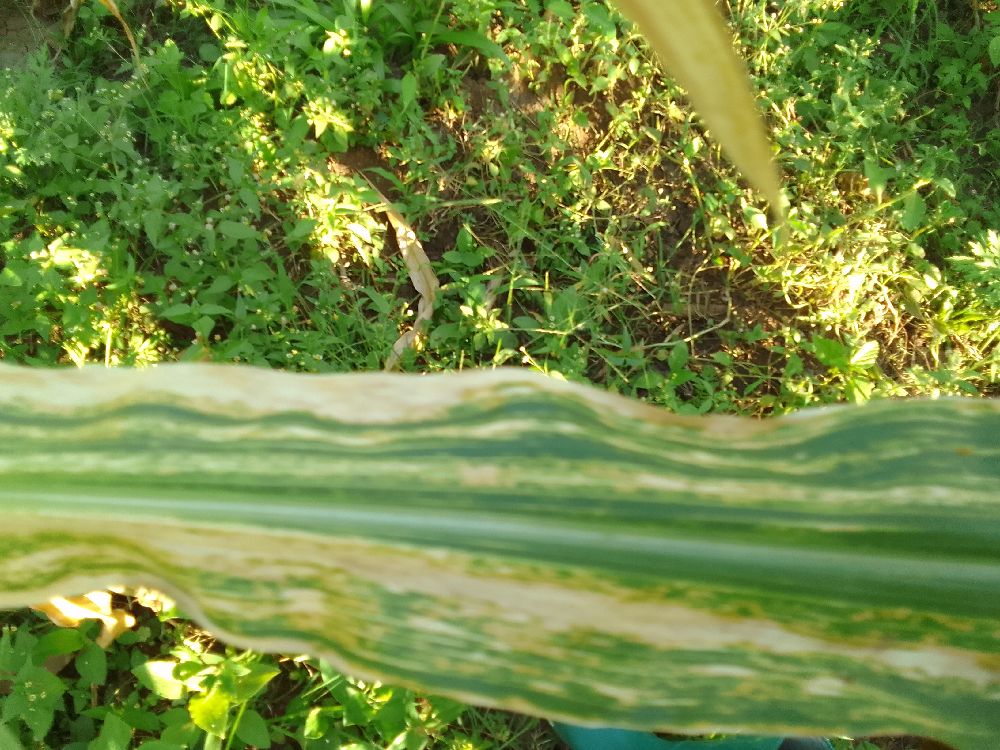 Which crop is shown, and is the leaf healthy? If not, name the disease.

maize, maize lethal necrosis
